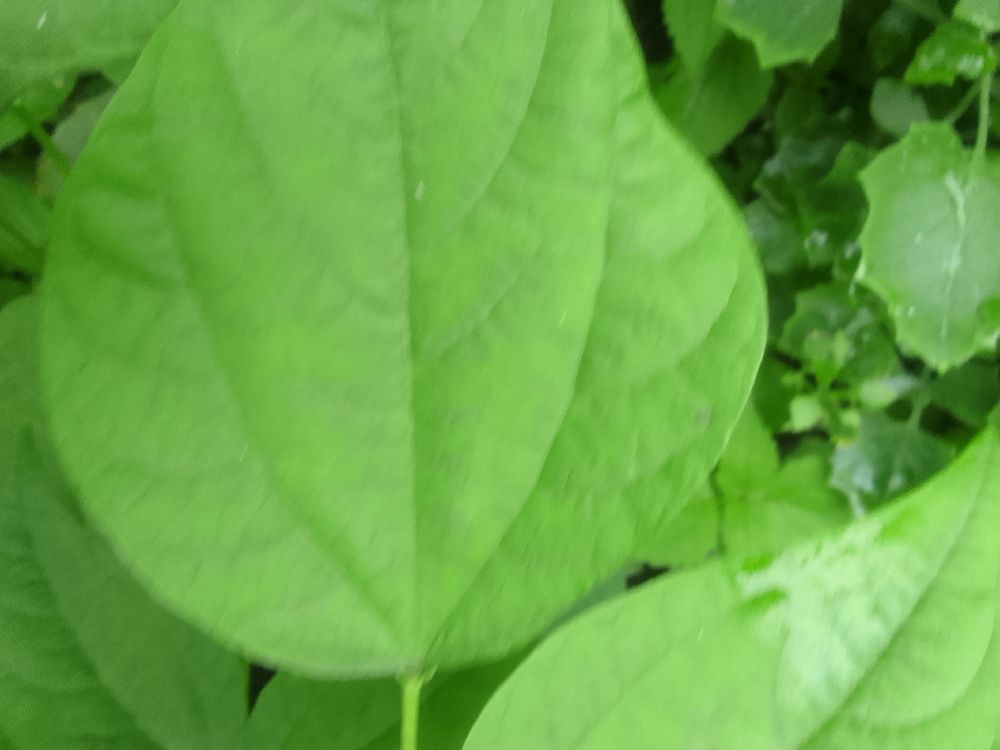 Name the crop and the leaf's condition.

common bean, healthy
